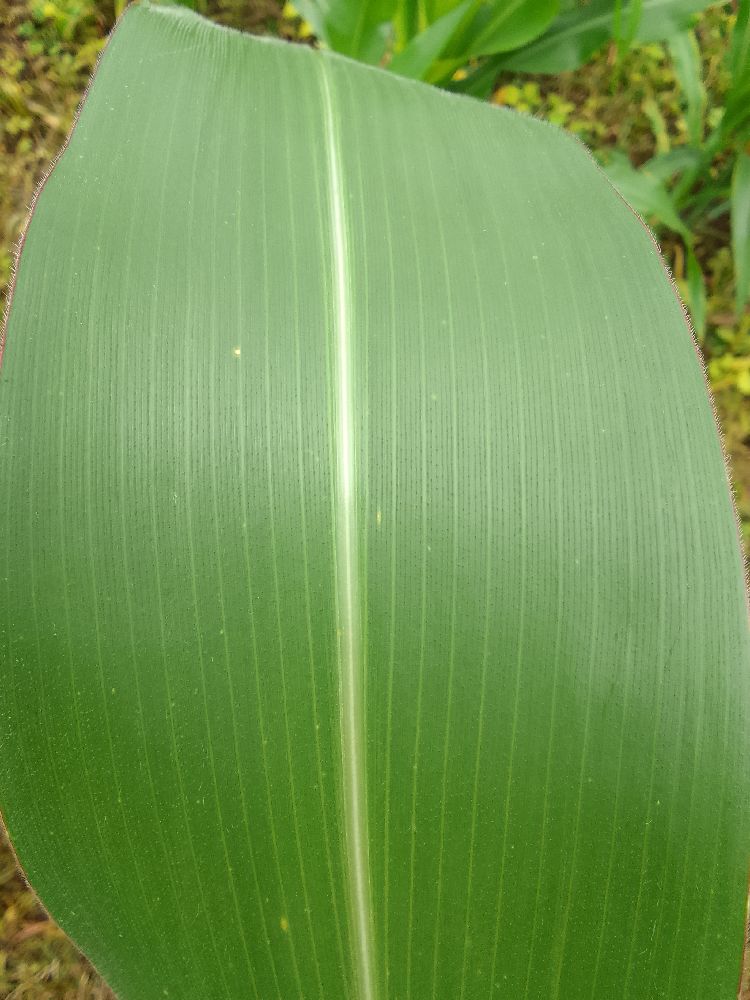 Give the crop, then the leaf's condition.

maize, healthy
